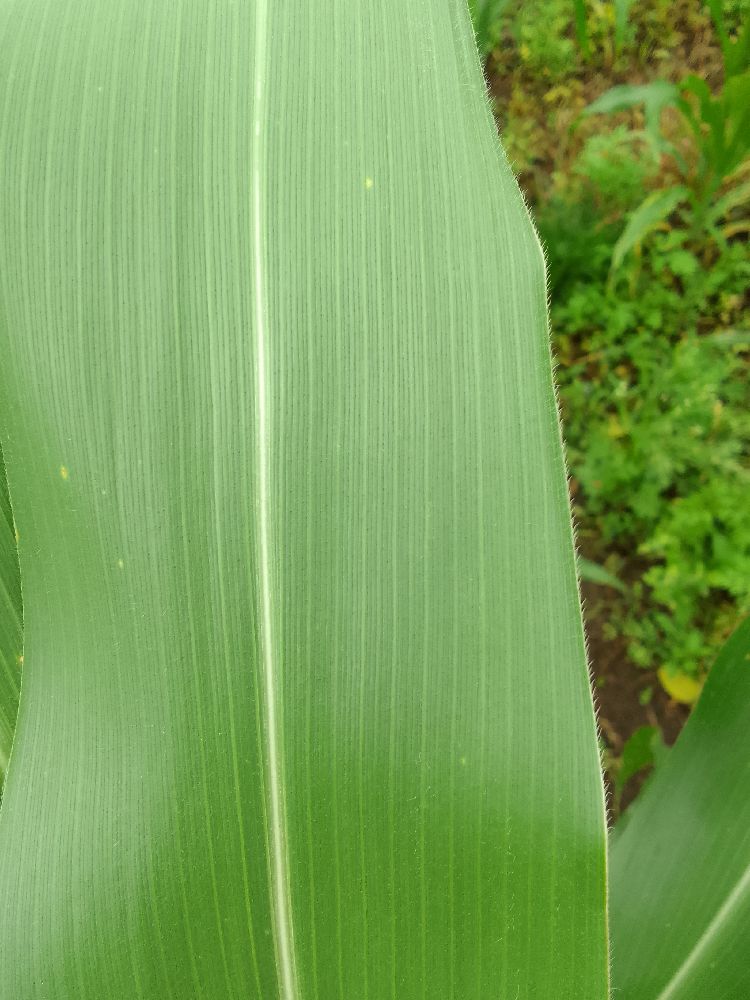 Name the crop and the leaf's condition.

maize, healthy
